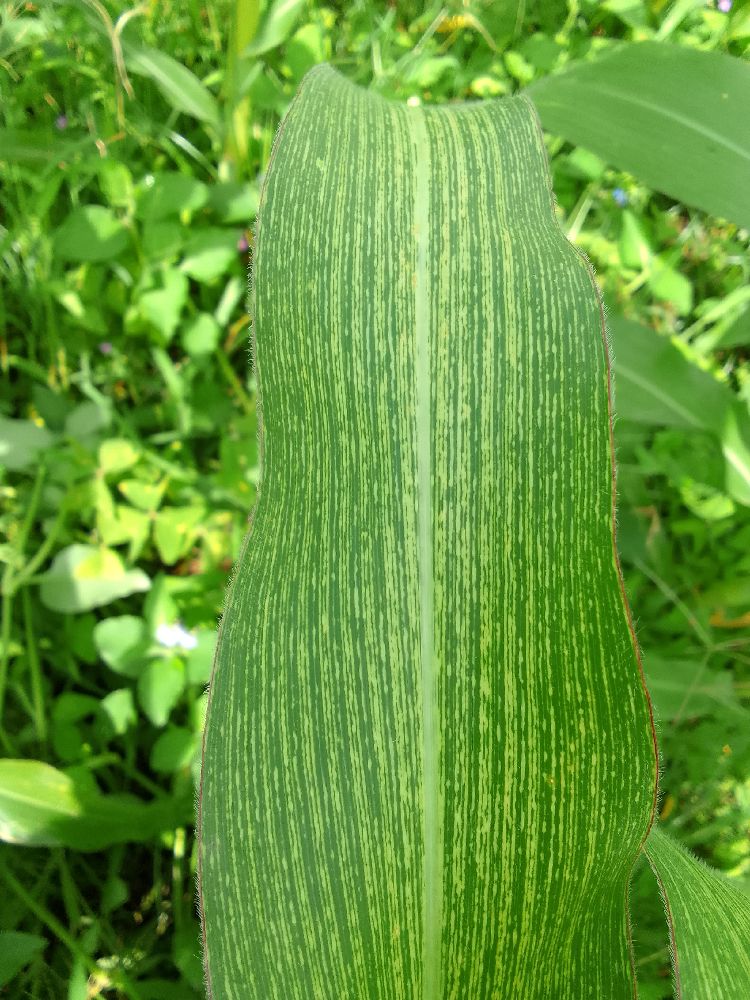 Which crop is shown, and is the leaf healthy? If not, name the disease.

maize, maize streak virus
